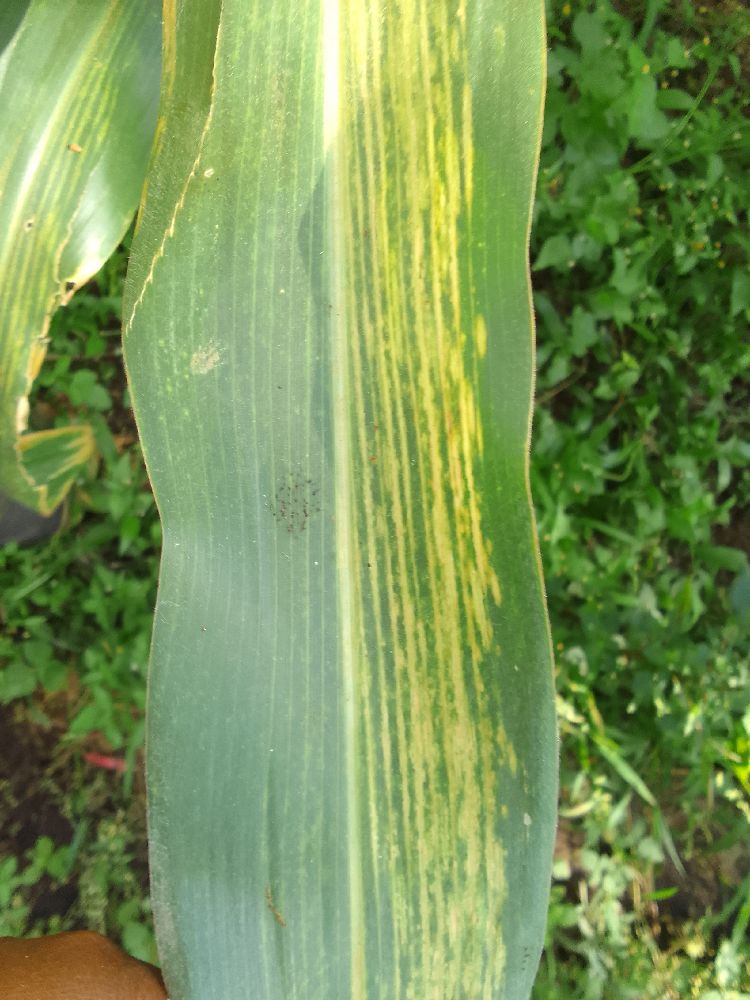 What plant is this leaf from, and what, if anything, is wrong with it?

maize, maize lethal necrosis
